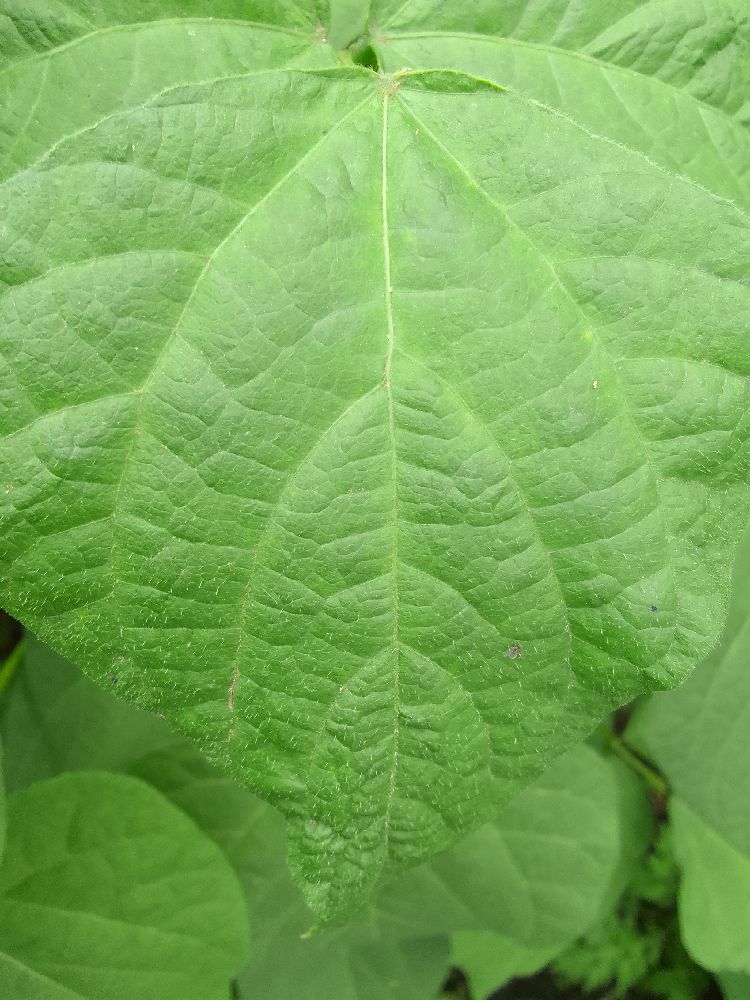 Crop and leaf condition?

common bean, healthy
